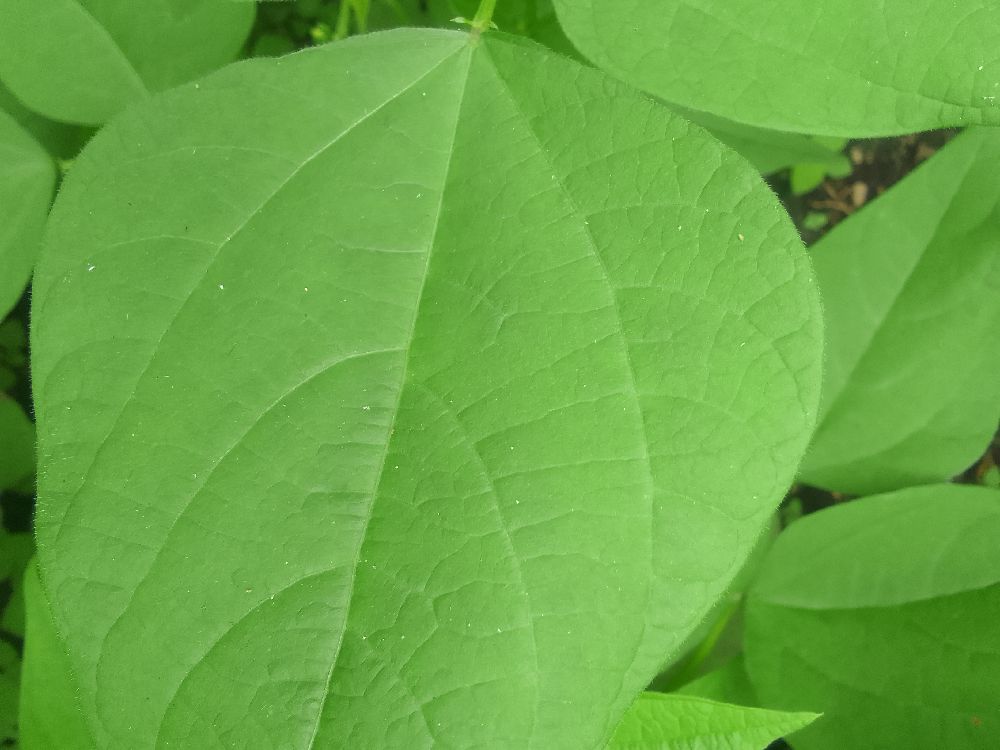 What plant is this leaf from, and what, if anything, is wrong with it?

common bean, healthy
